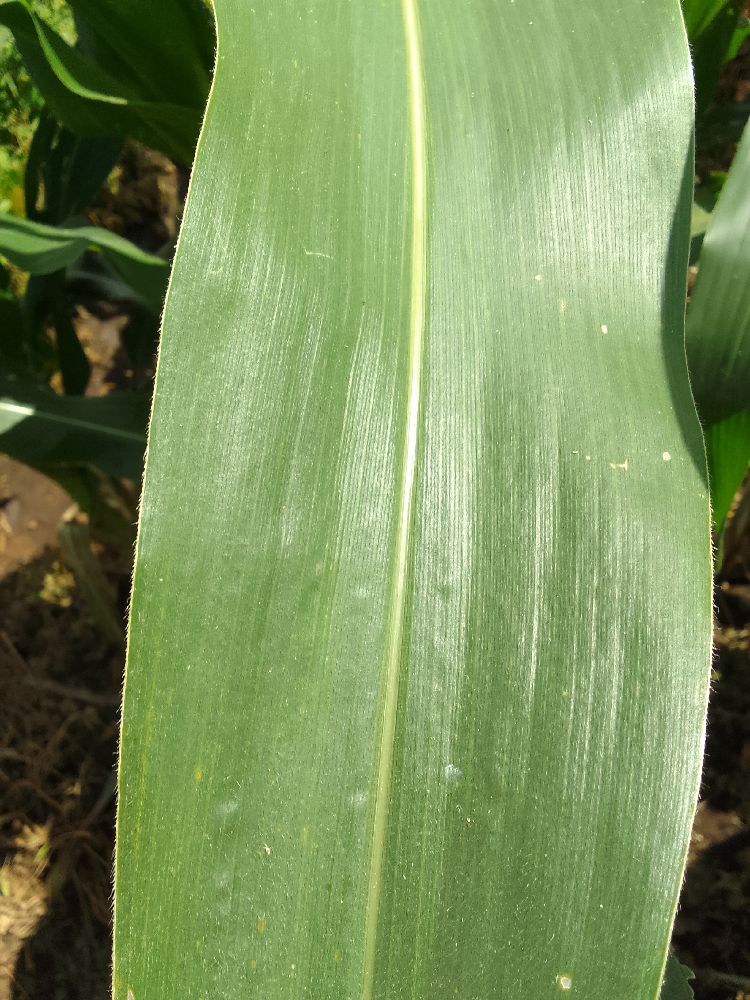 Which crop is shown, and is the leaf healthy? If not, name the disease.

maize, healthy
